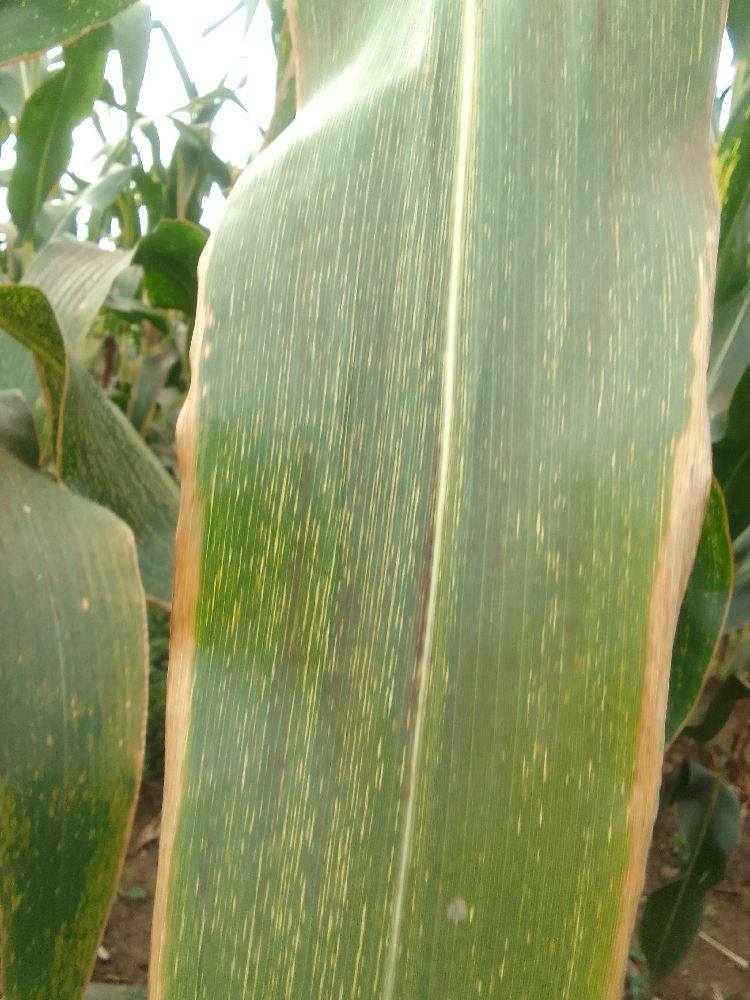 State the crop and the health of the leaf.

maize, maize streak virus
